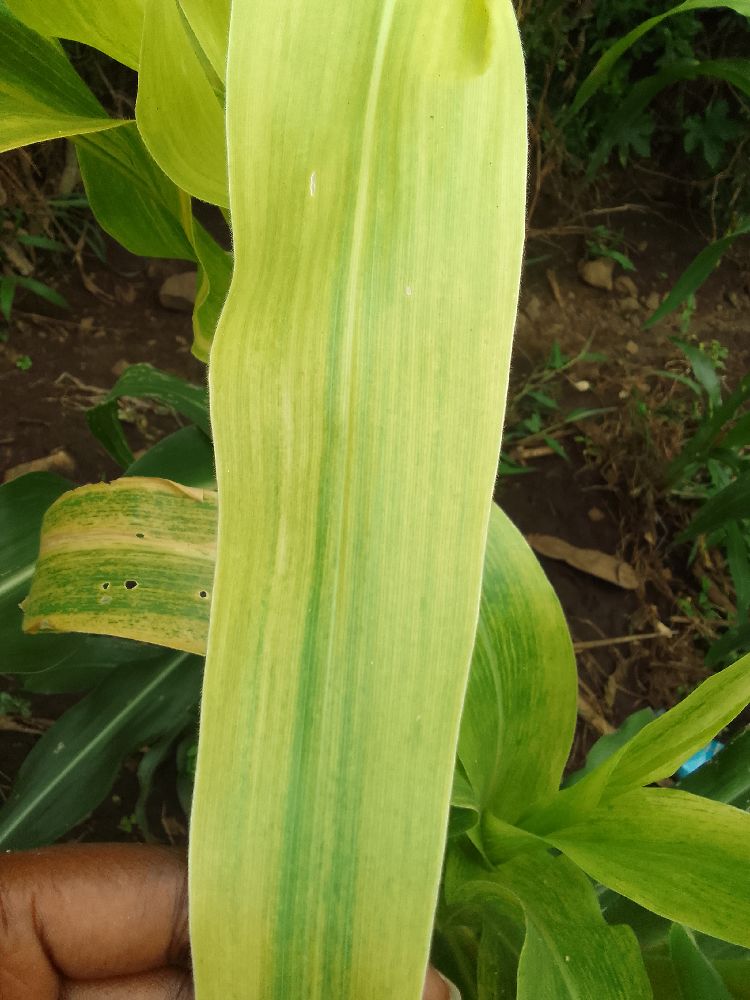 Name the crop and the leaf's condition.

maize, maize lethal necrosis
